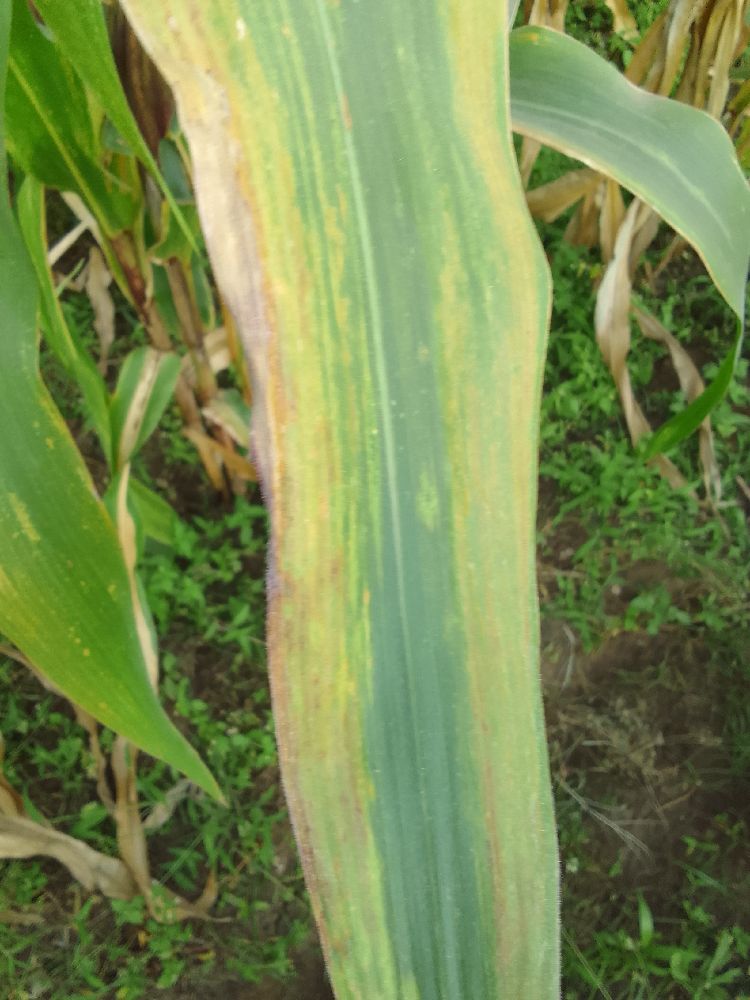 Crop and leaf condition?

maize, maize lethal necrosis
